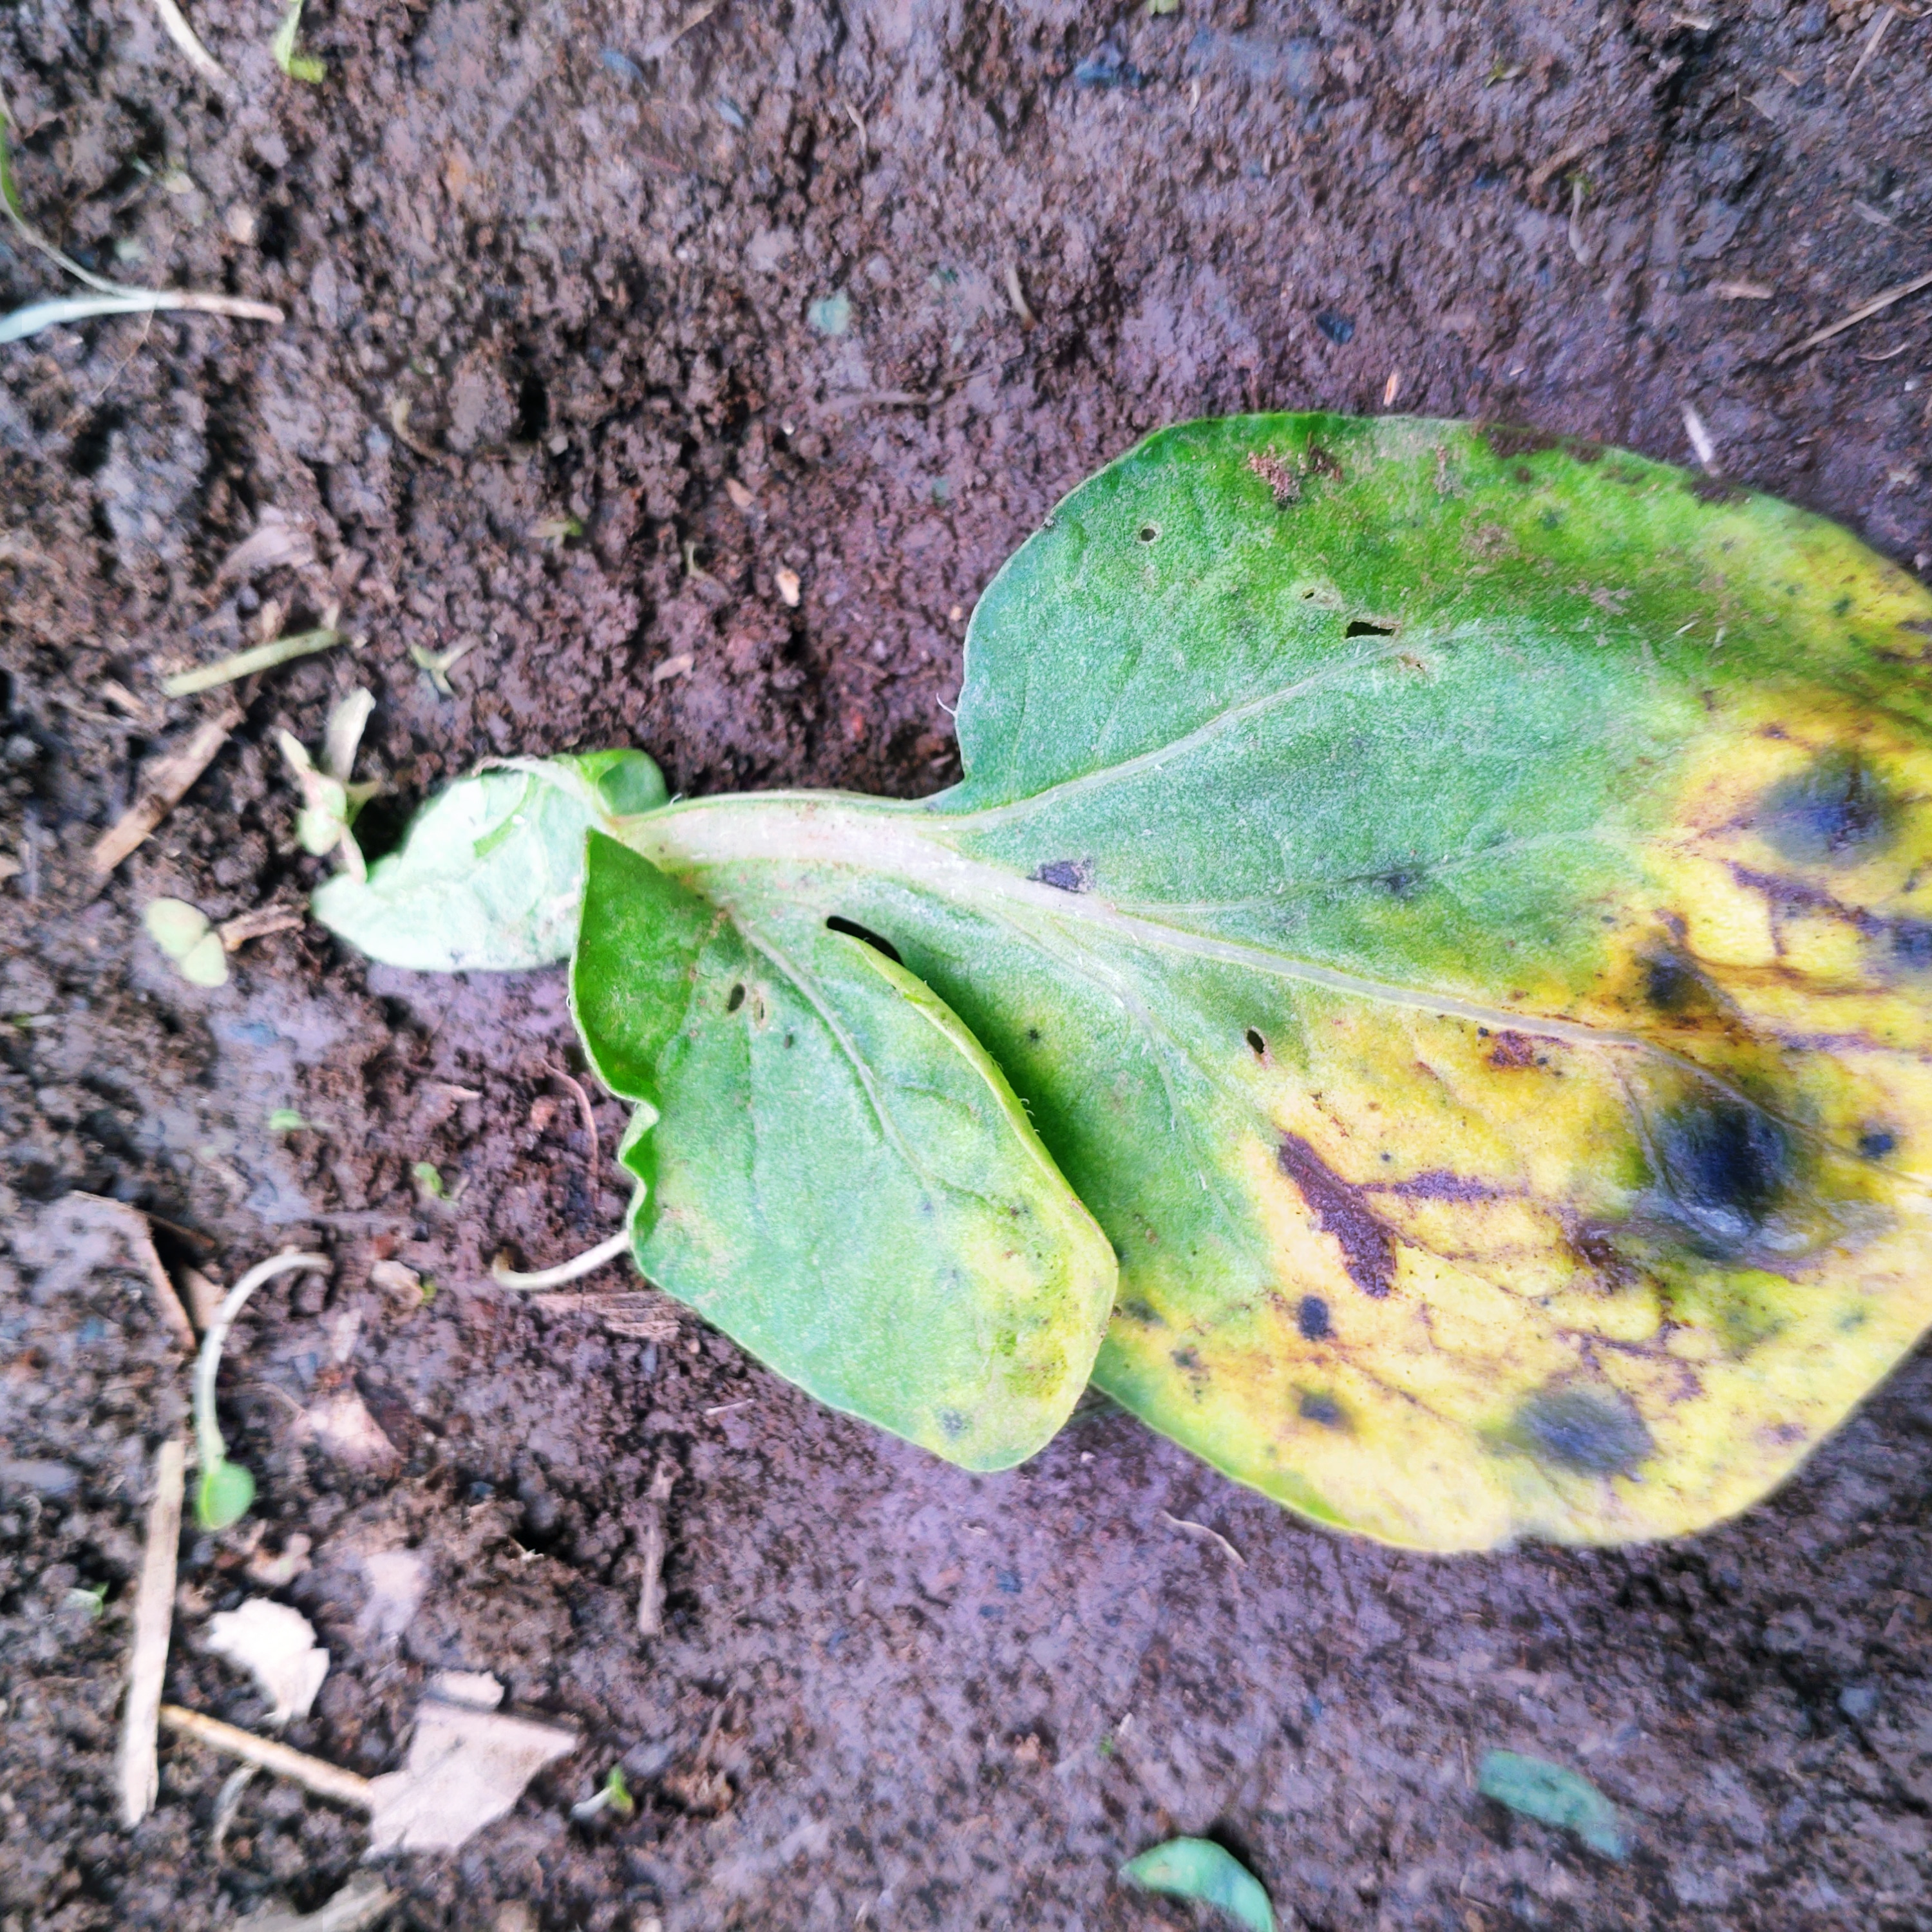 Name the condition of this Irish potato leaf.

late blight
